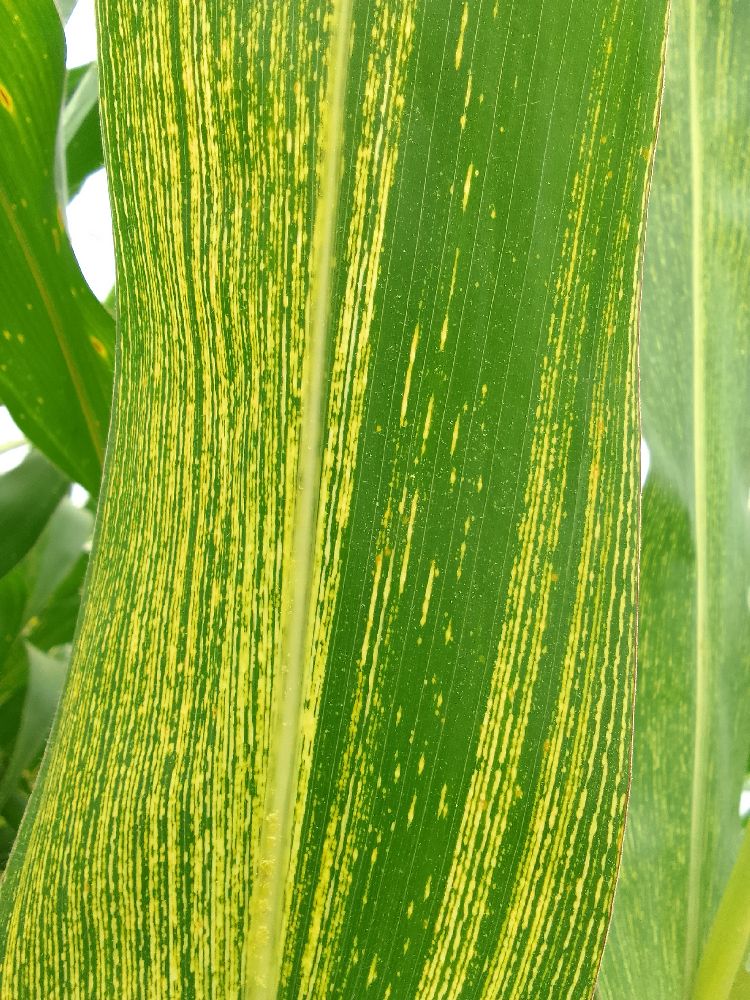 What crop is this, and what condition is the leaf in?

maize, maize streak virus
